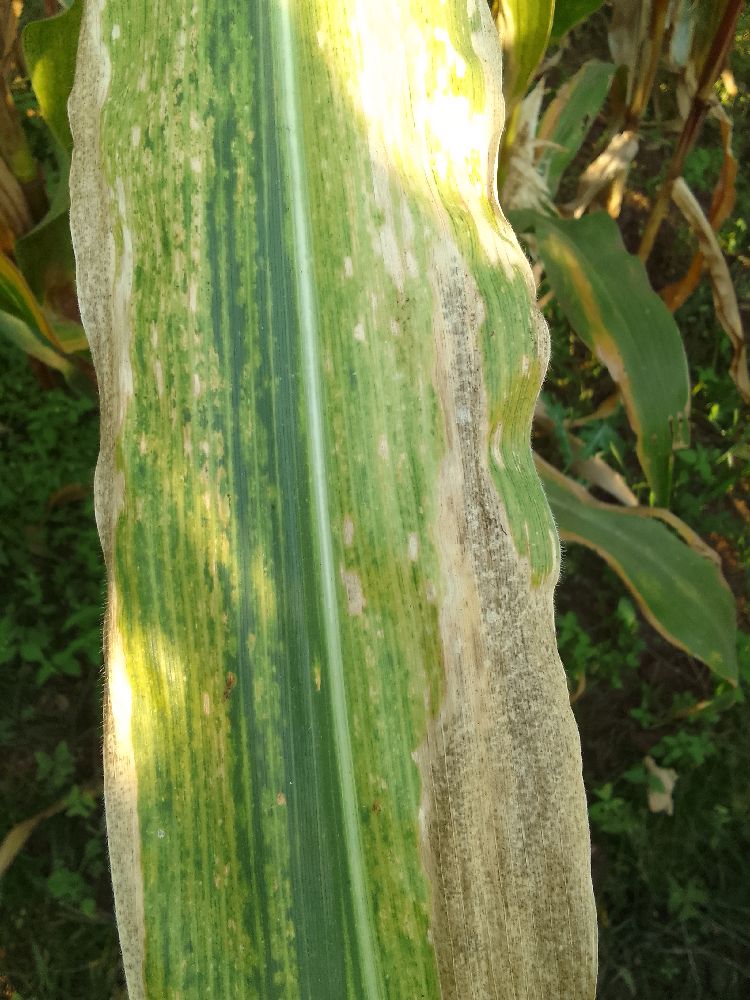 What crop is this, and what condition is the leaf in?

maize, maize lethal necrosis
